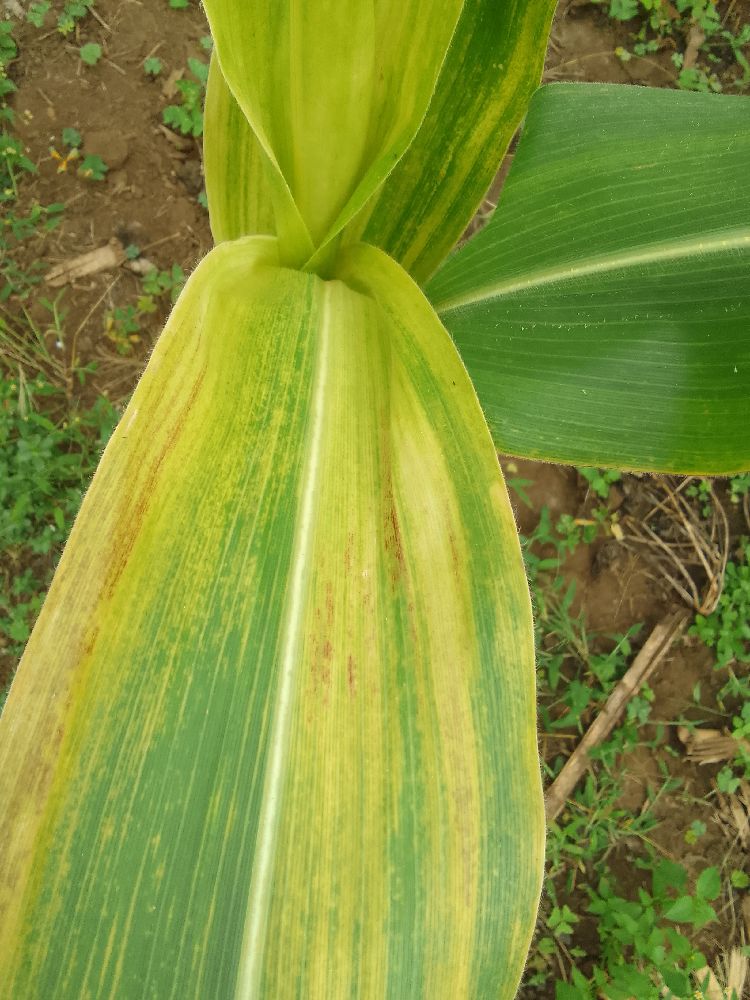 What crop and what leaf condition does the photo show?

maize, maize lethal necrosis
